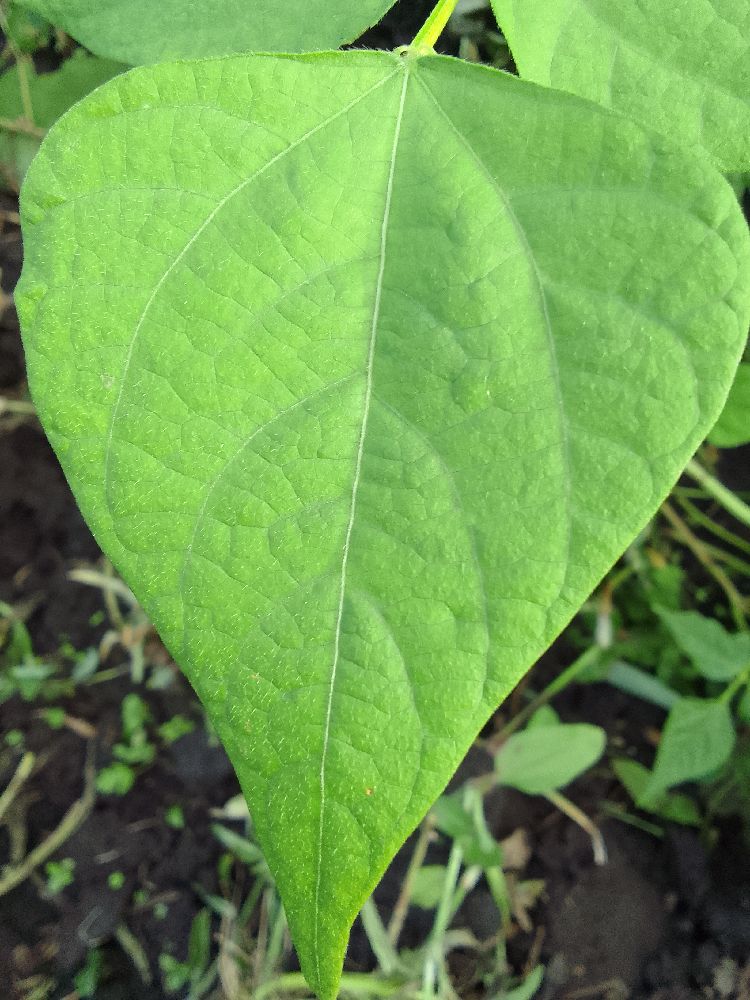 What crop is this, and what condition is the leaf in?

common bean, healthy
